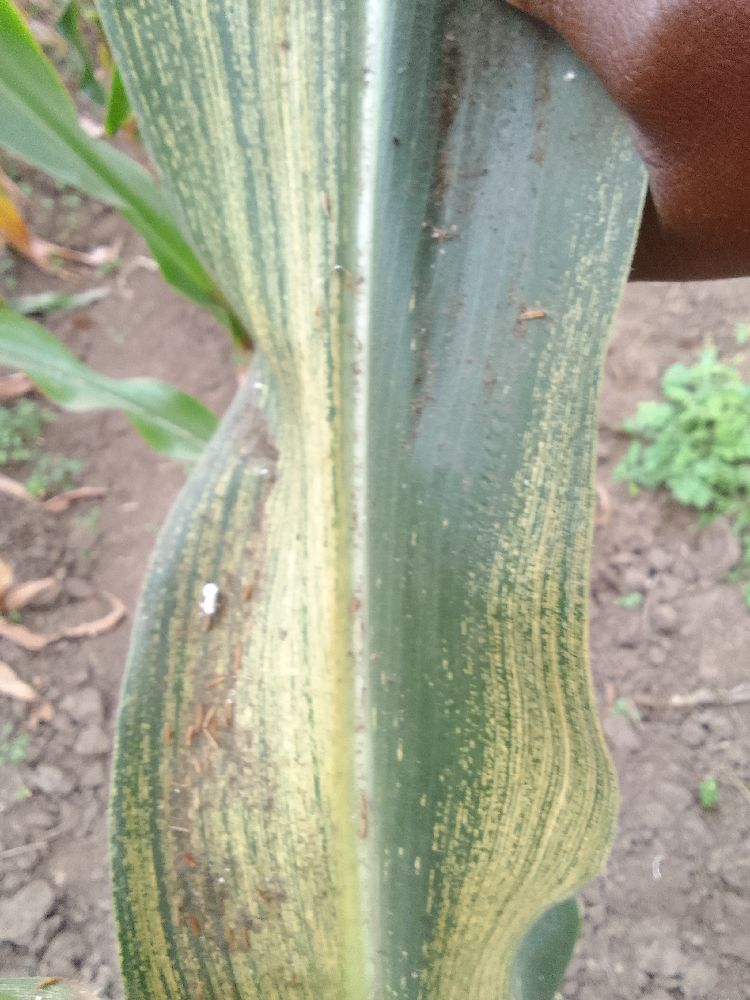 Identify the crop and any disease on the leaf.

maize, maize streak virus
